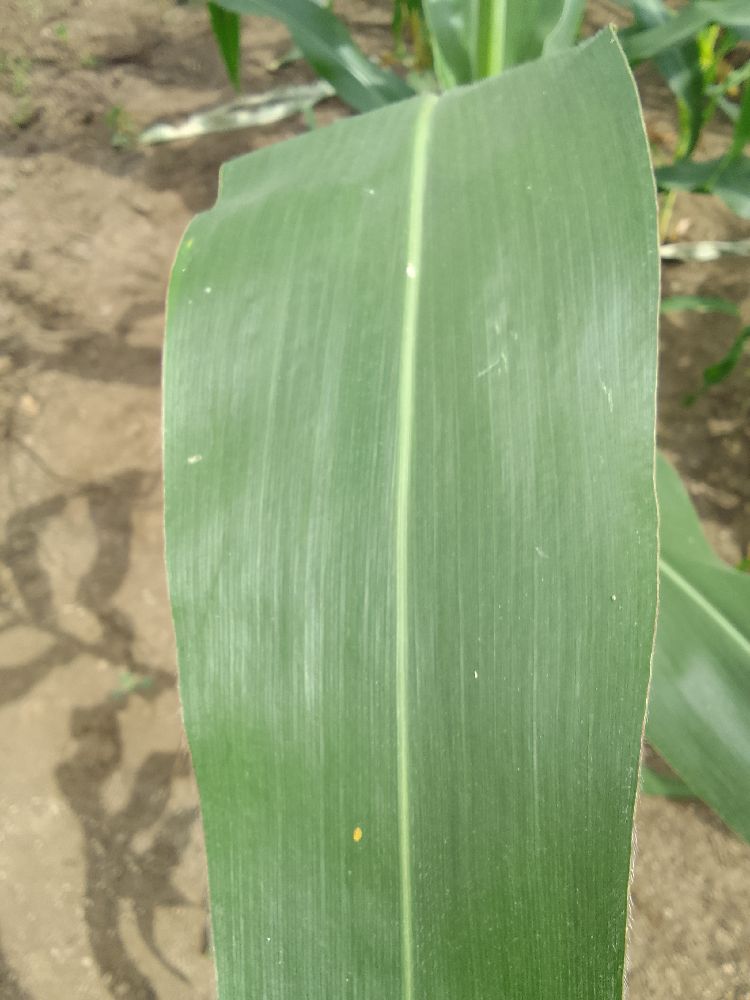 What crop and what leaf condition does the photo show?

maize, healthy
